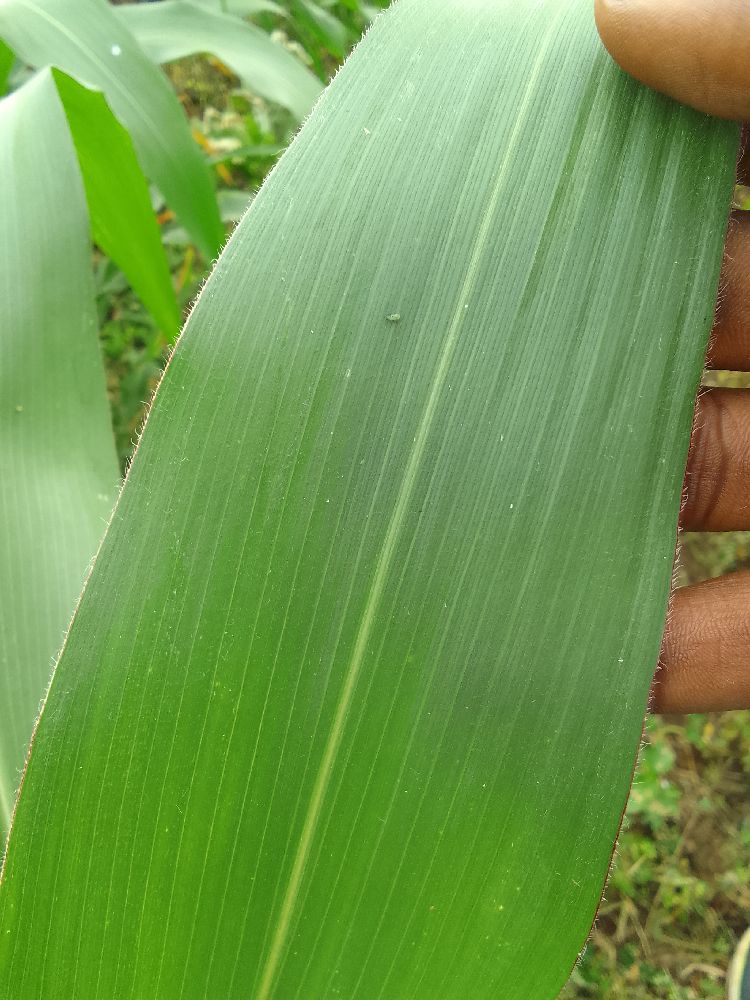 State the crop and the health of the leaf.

maize, healthy
